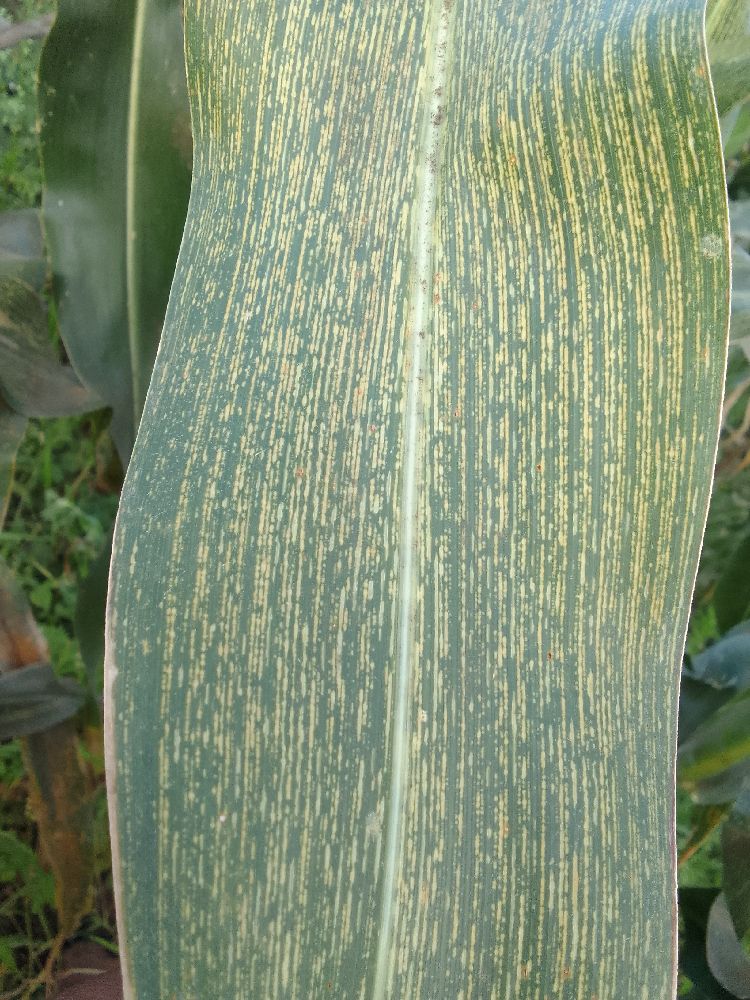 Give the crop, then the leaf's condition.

maize, maize streak virus
